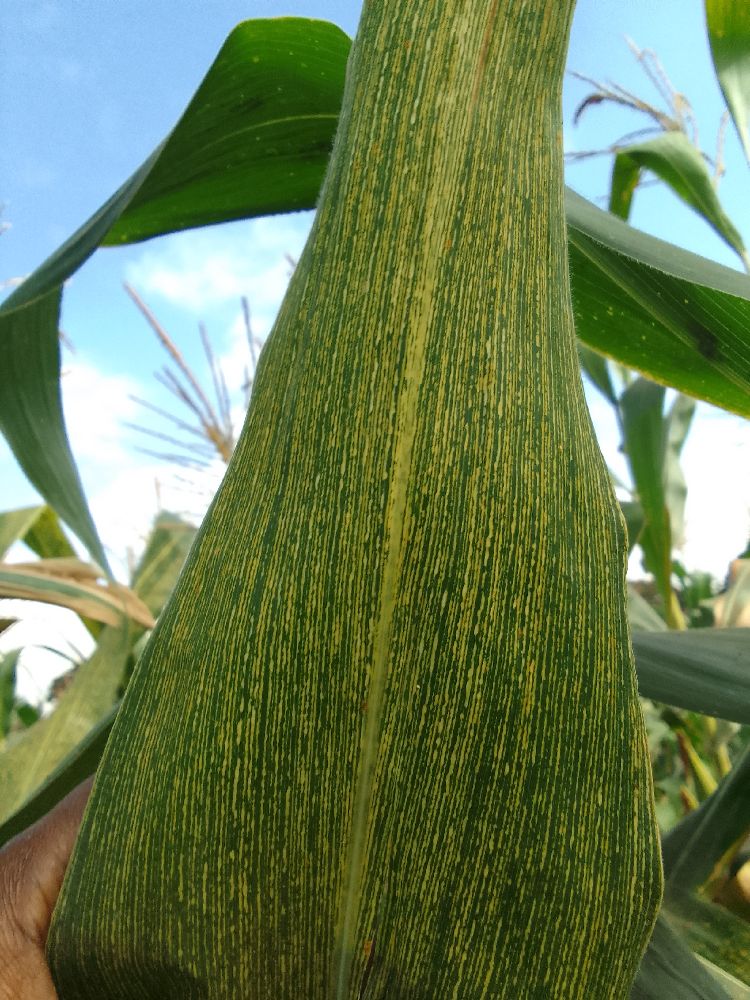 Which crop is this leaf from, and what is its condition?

maize, maize streak virus
